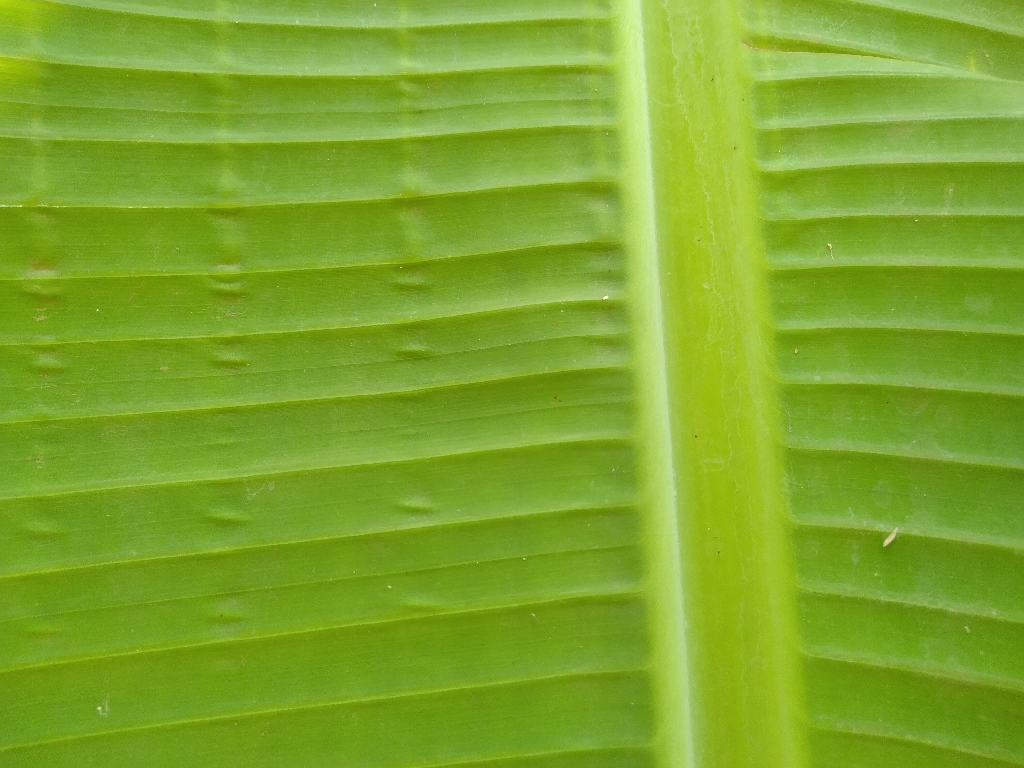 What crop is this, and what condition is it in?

banana, healthy
